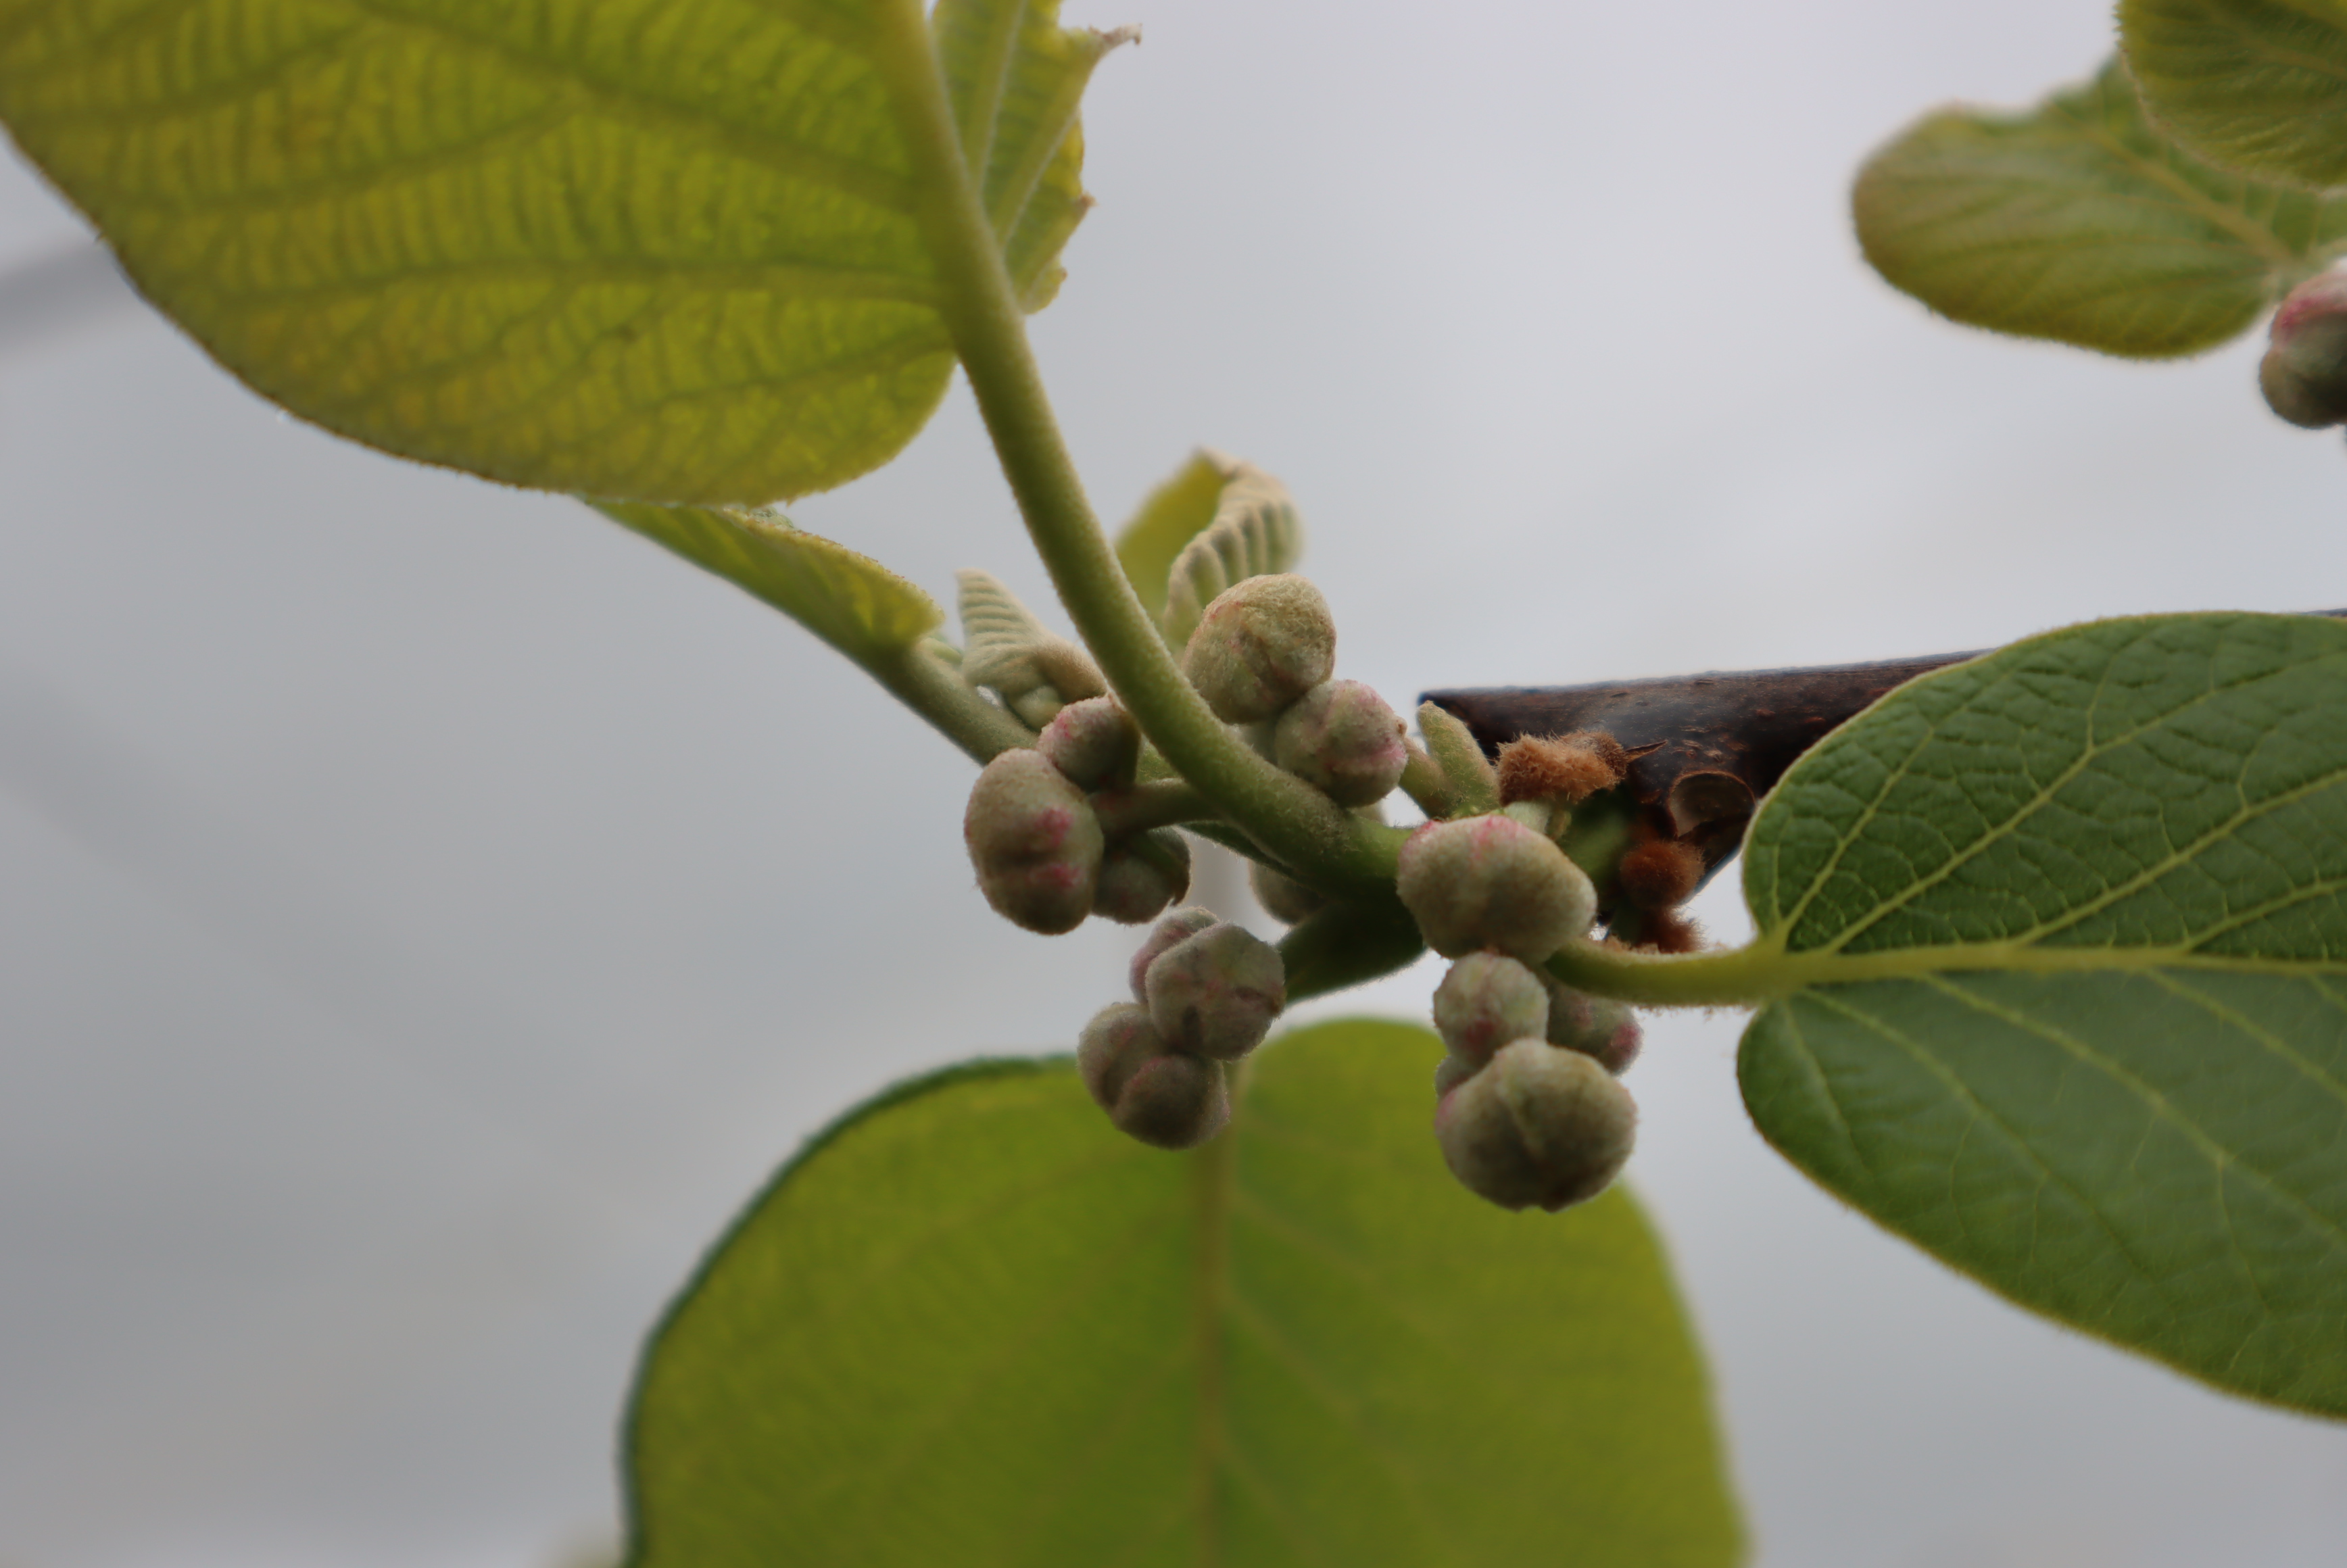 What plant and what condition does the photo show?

kiwi, healthy
